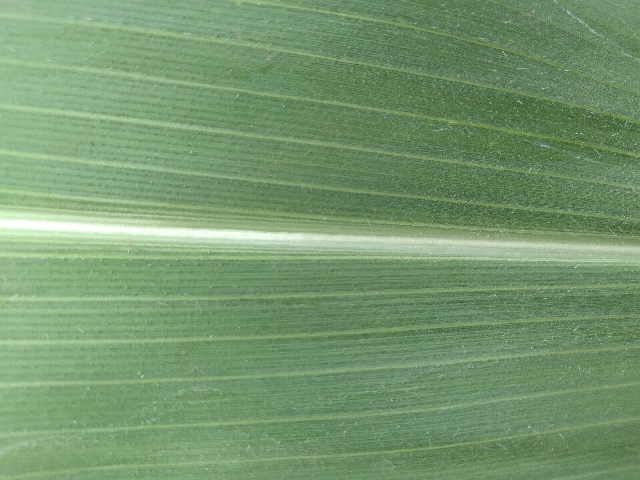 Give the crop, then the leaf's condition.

maize, healthy
